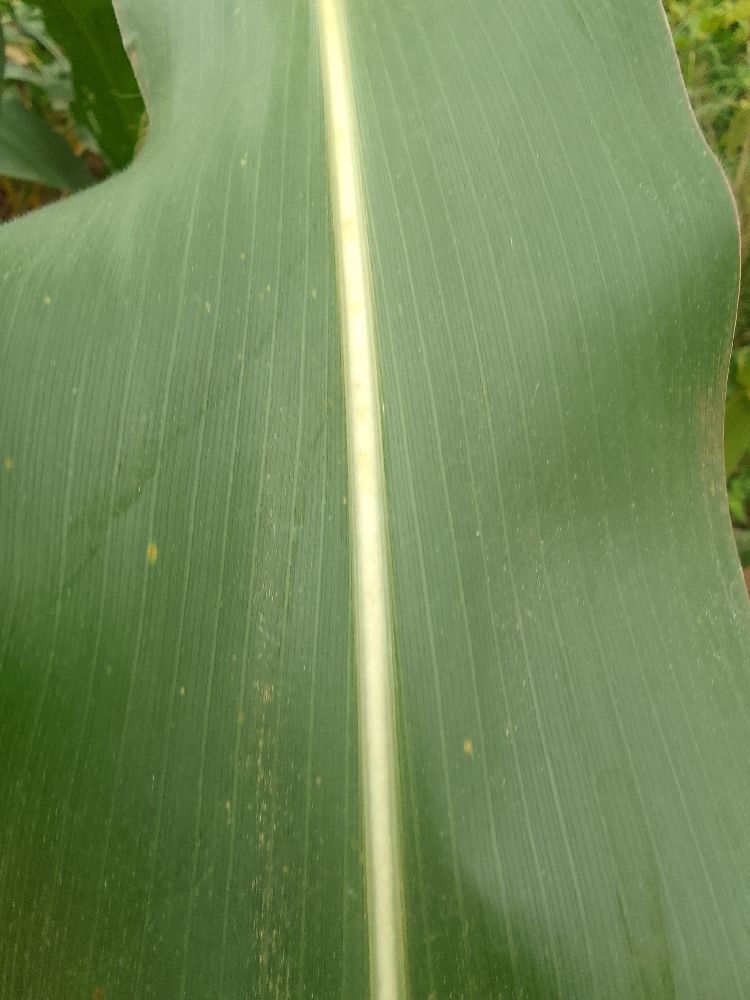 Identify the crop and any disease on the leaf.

maize, healthy
